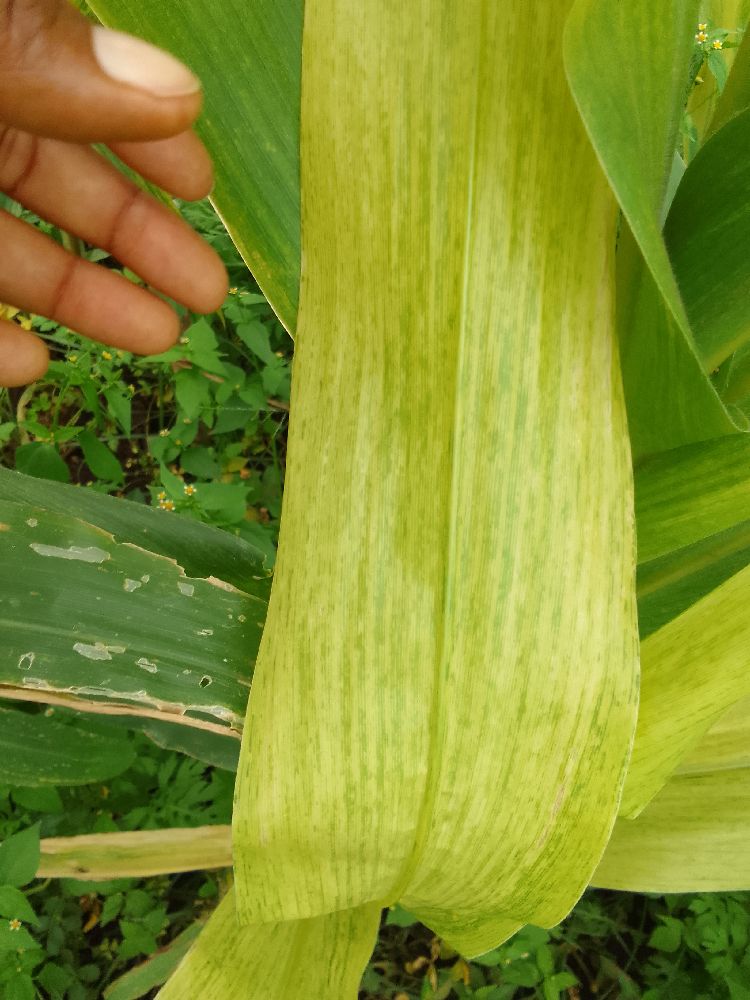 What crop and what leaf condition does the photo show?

maize, maize lethal necrosis
